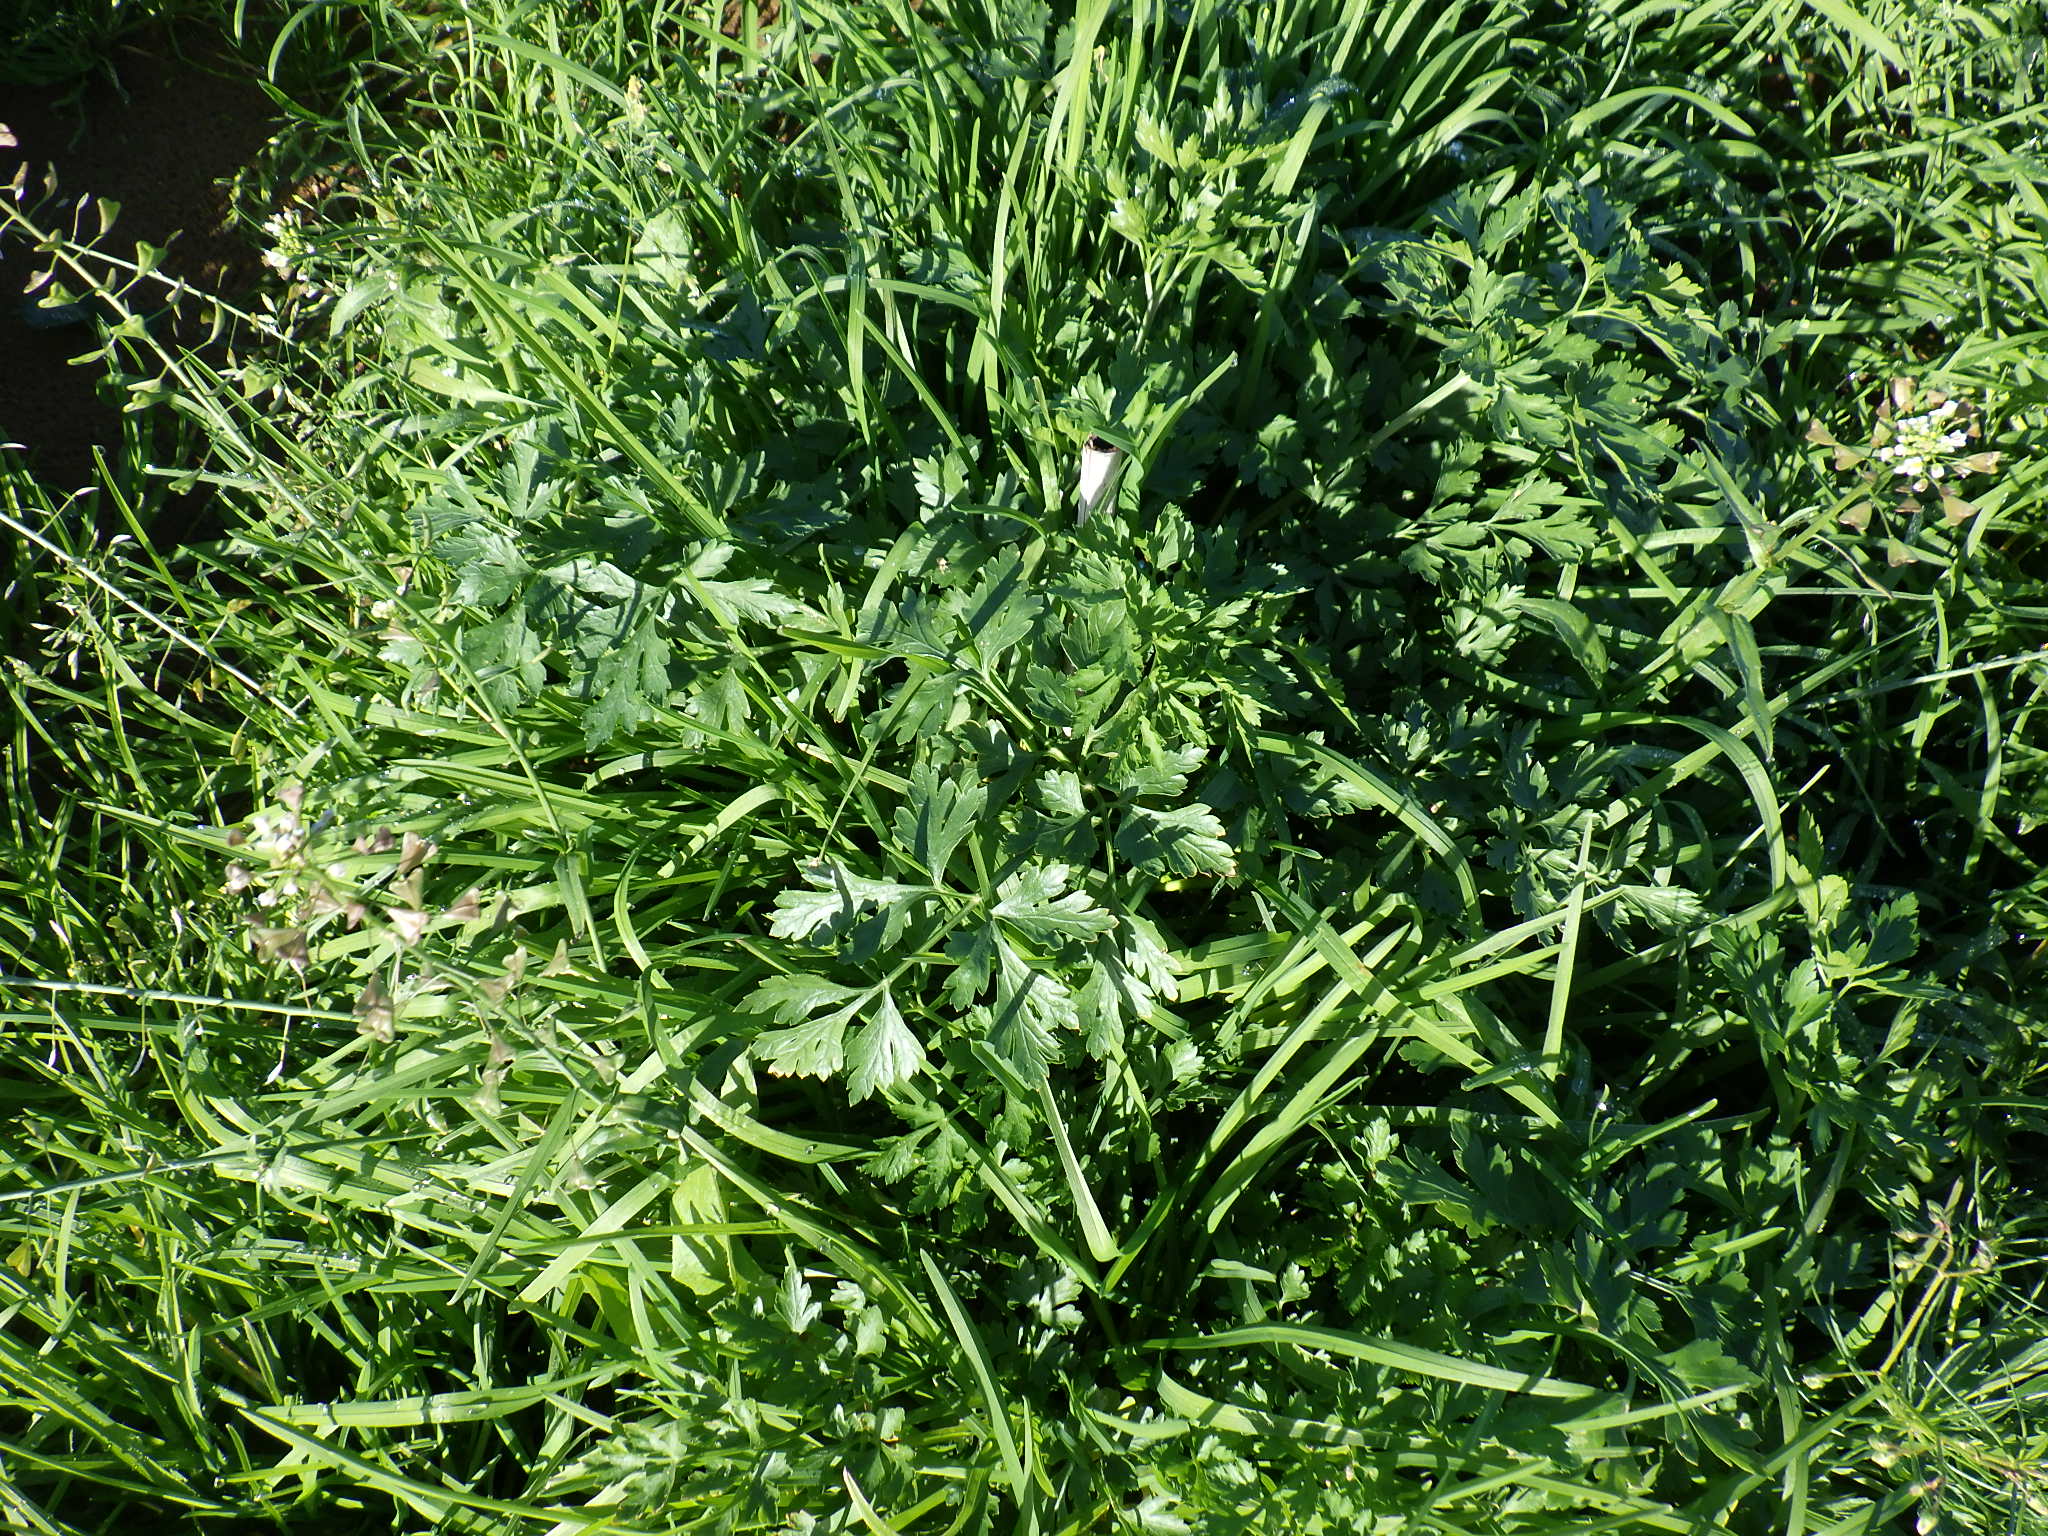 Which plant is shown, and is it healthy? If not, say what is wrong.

parsley, weeds
